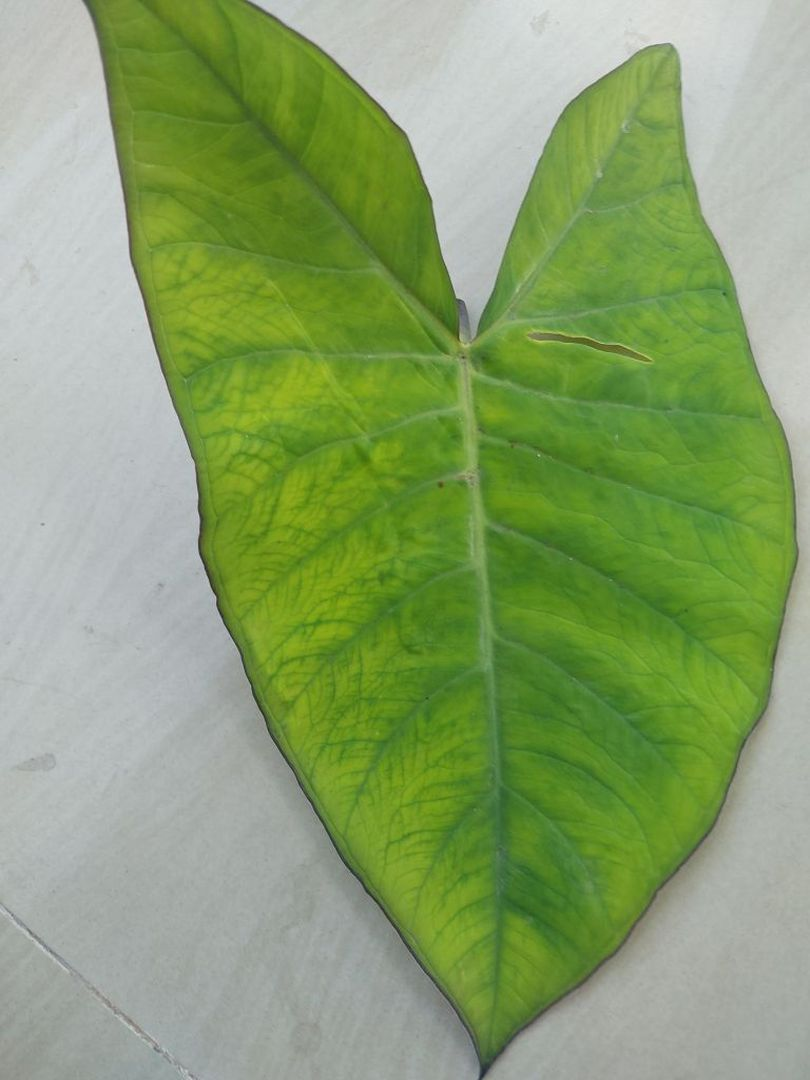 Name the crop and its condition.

taro, mosaic
